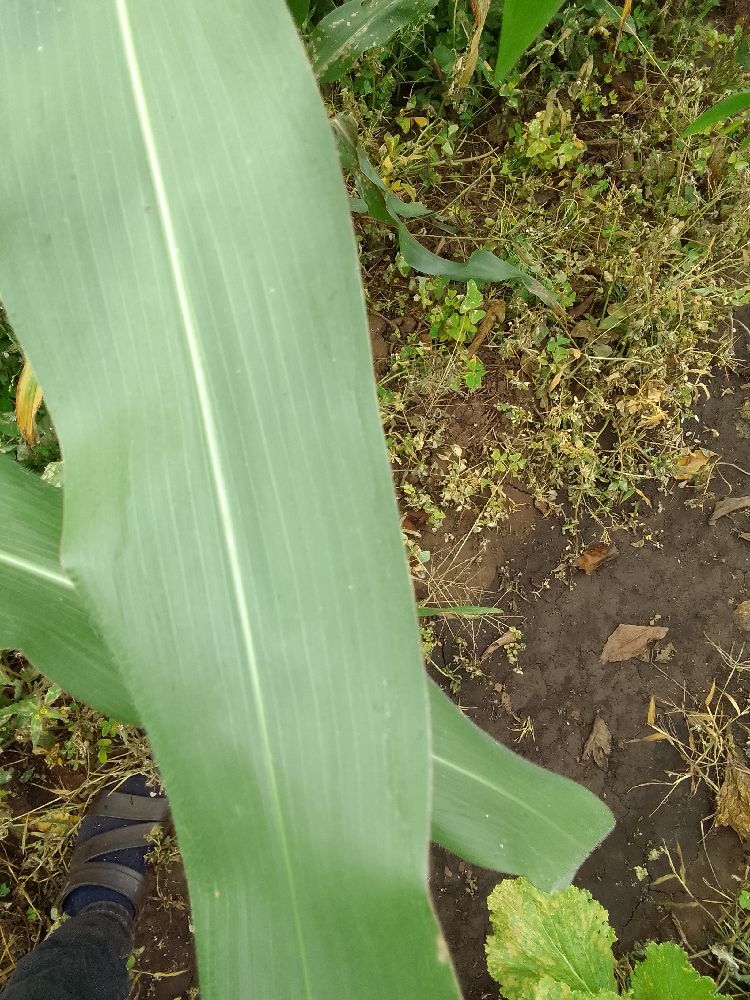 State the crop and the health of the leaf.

maize, healthy
